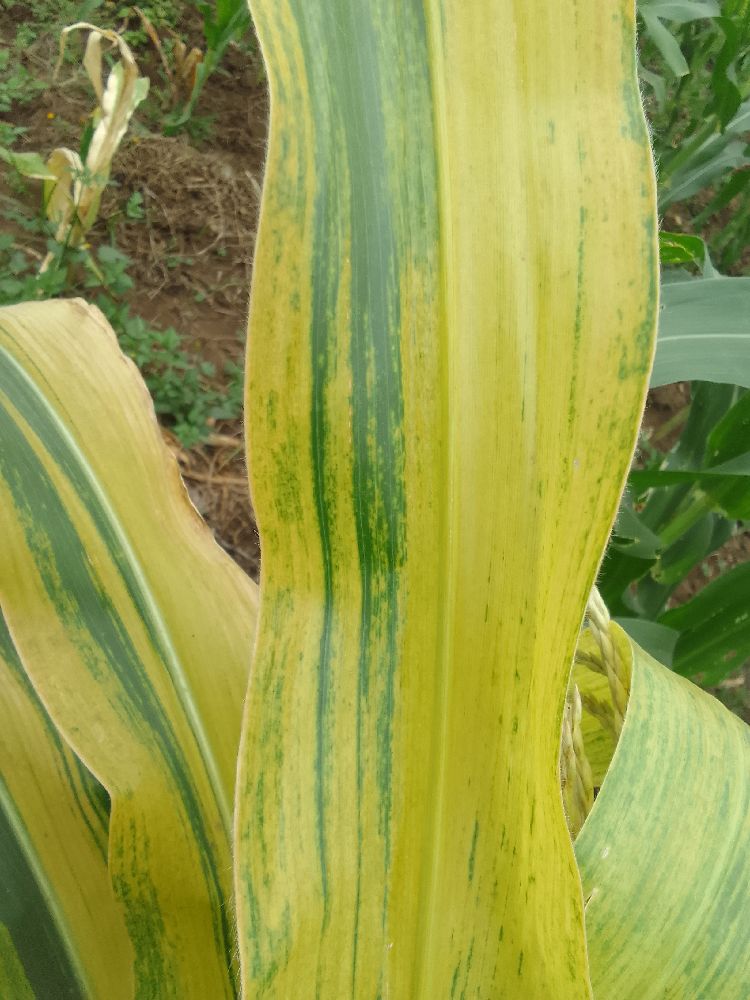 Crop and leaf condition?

maize, maize lethal necrosis
